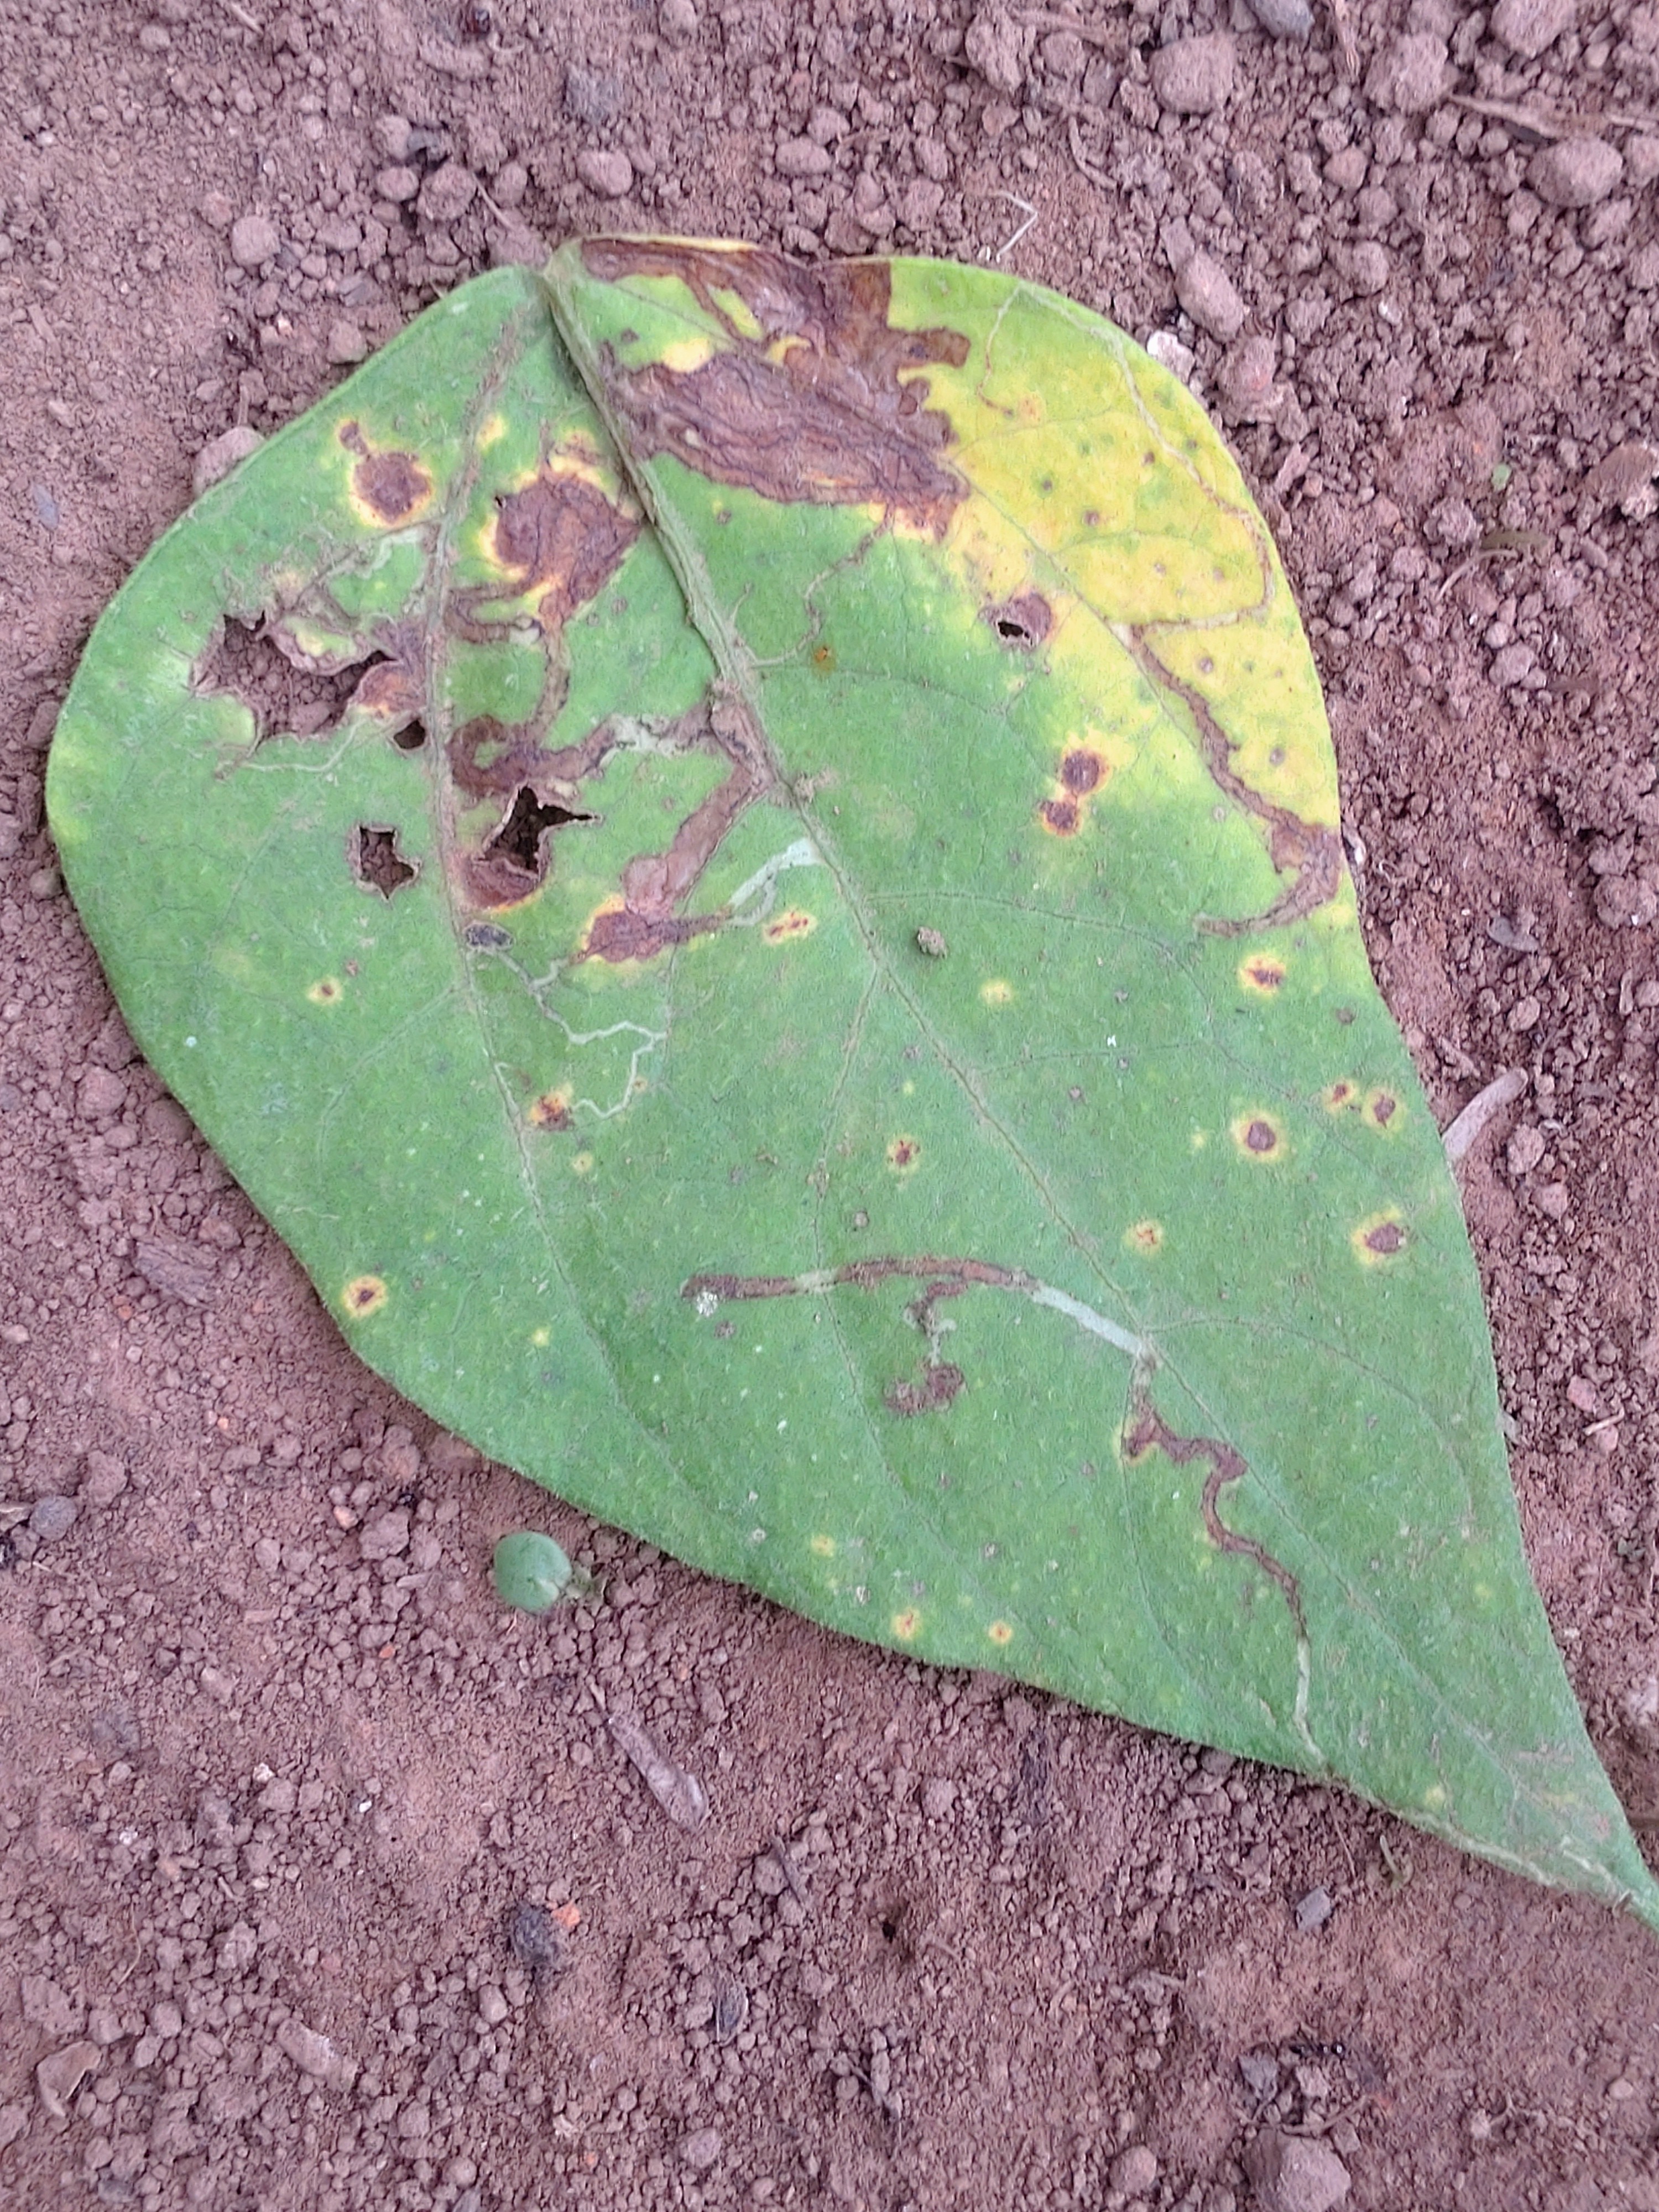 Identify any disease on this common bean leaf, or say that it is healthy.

rust
